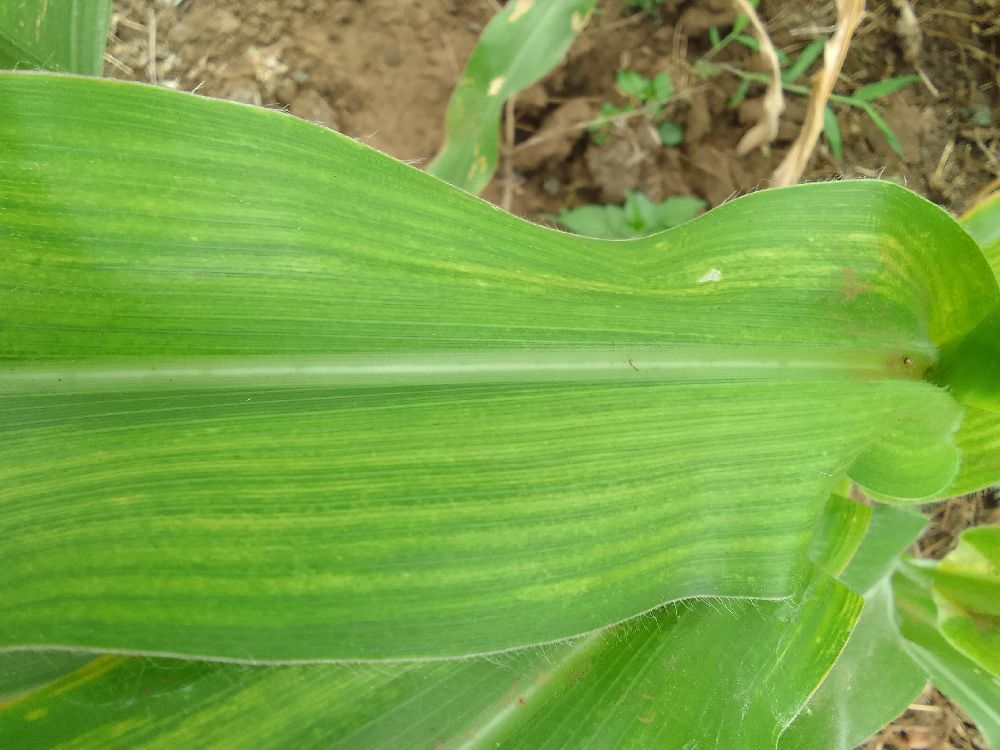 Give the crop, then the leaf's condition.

maize, maize lethal necrosis
